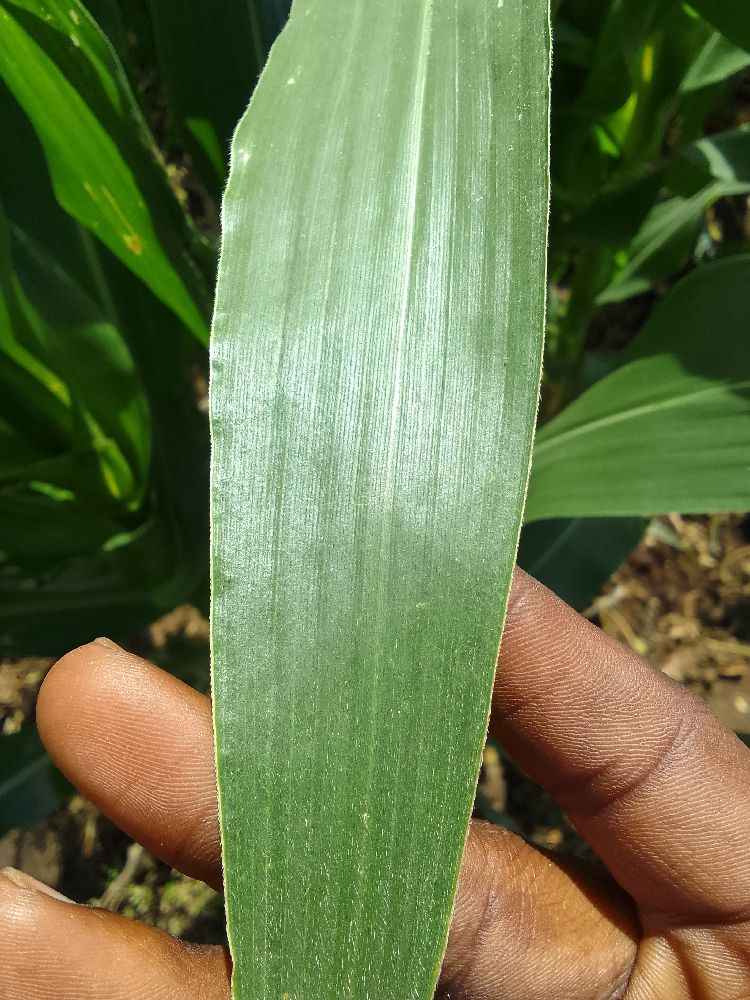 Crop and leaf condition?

maize, healthy
